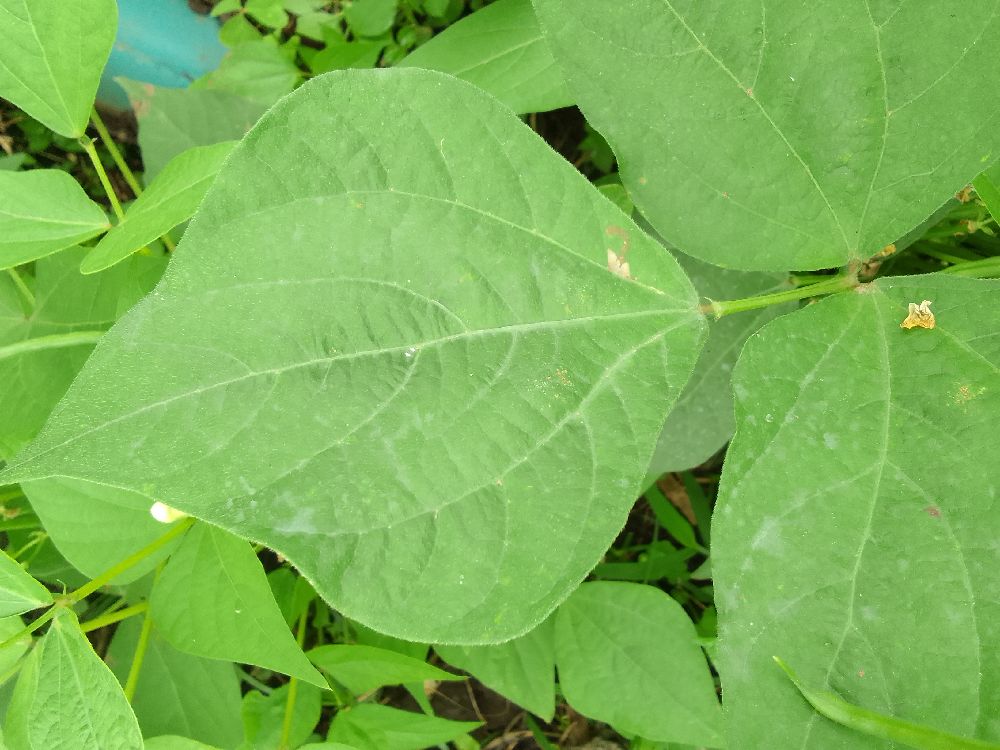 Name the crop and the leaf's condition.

common bean, healthy
